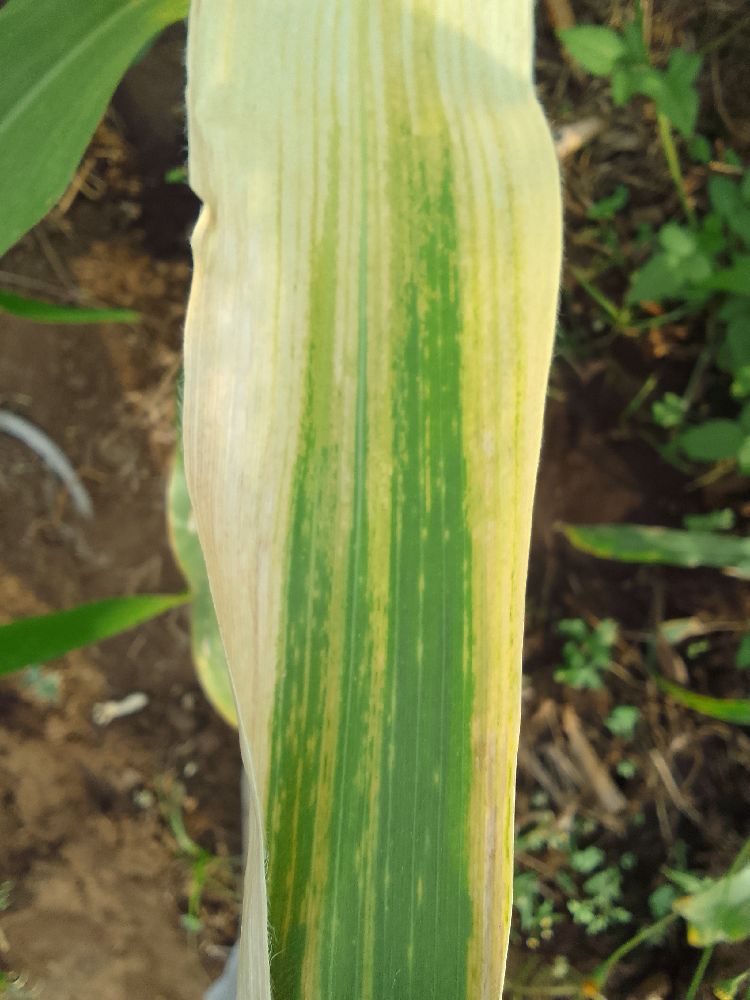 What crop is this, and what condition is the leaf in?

maize, maize lethal necrosis
